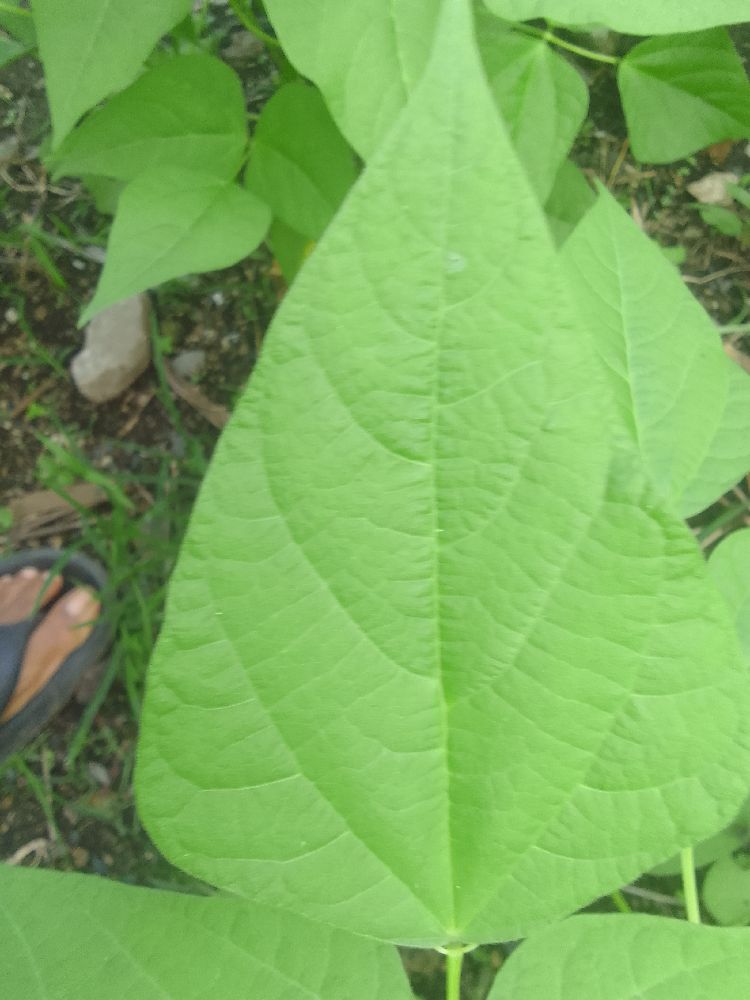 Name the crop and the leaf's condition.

common bean, healthy
